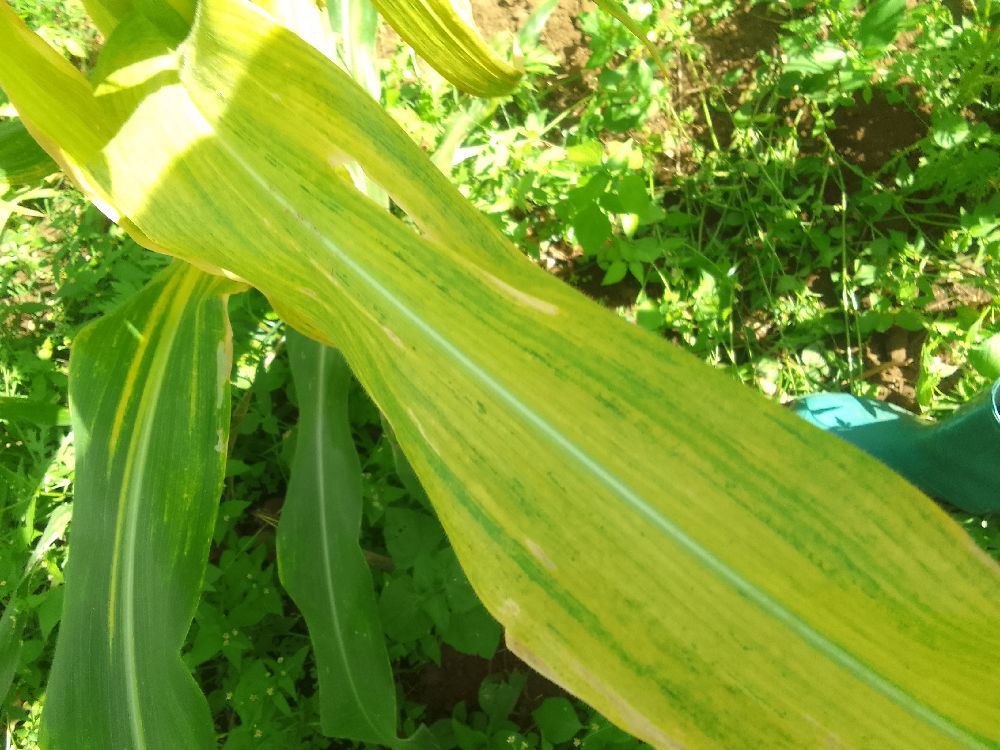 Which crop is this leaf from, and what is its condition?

maize, maize lethal necrosis
